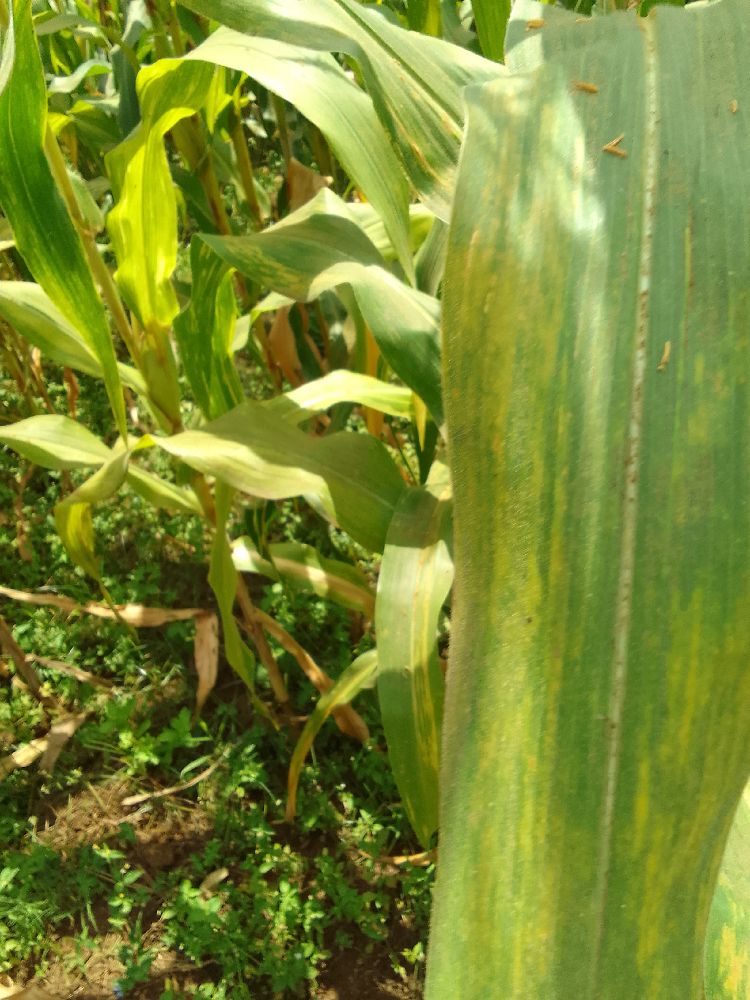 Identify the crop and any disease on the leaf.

maize, maize lethal necrosis
